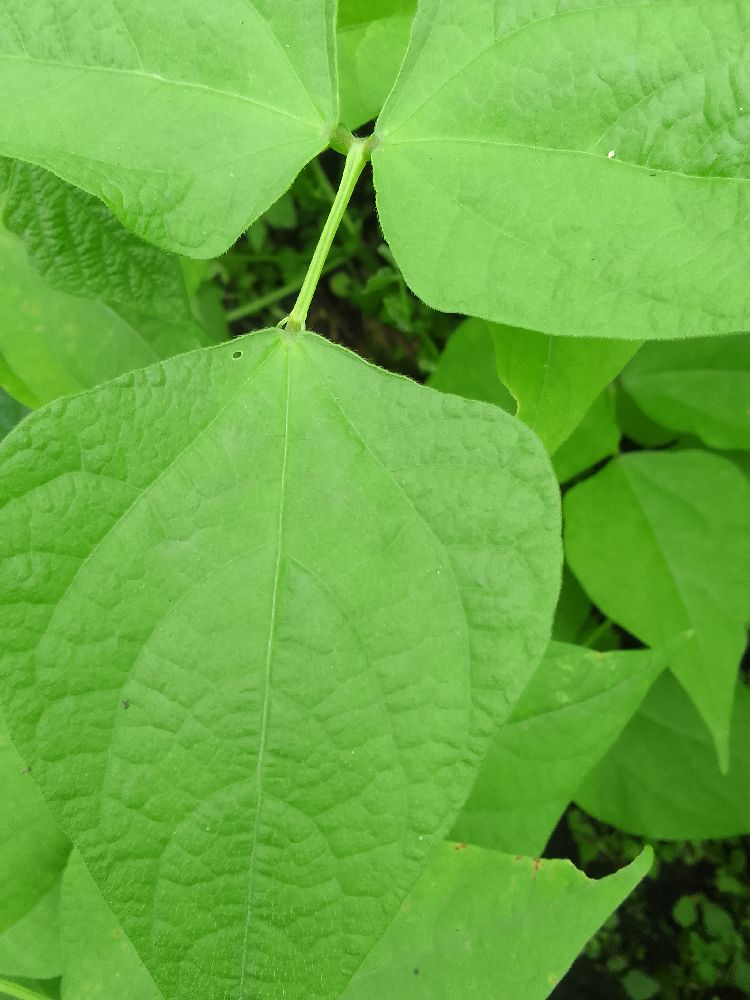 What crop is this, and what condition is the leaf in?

common bean, healthy
